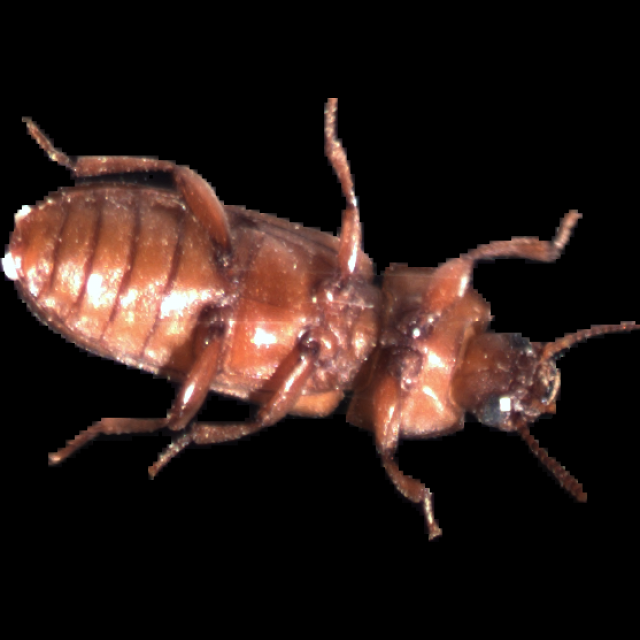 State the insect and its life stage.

mealworm beetle
